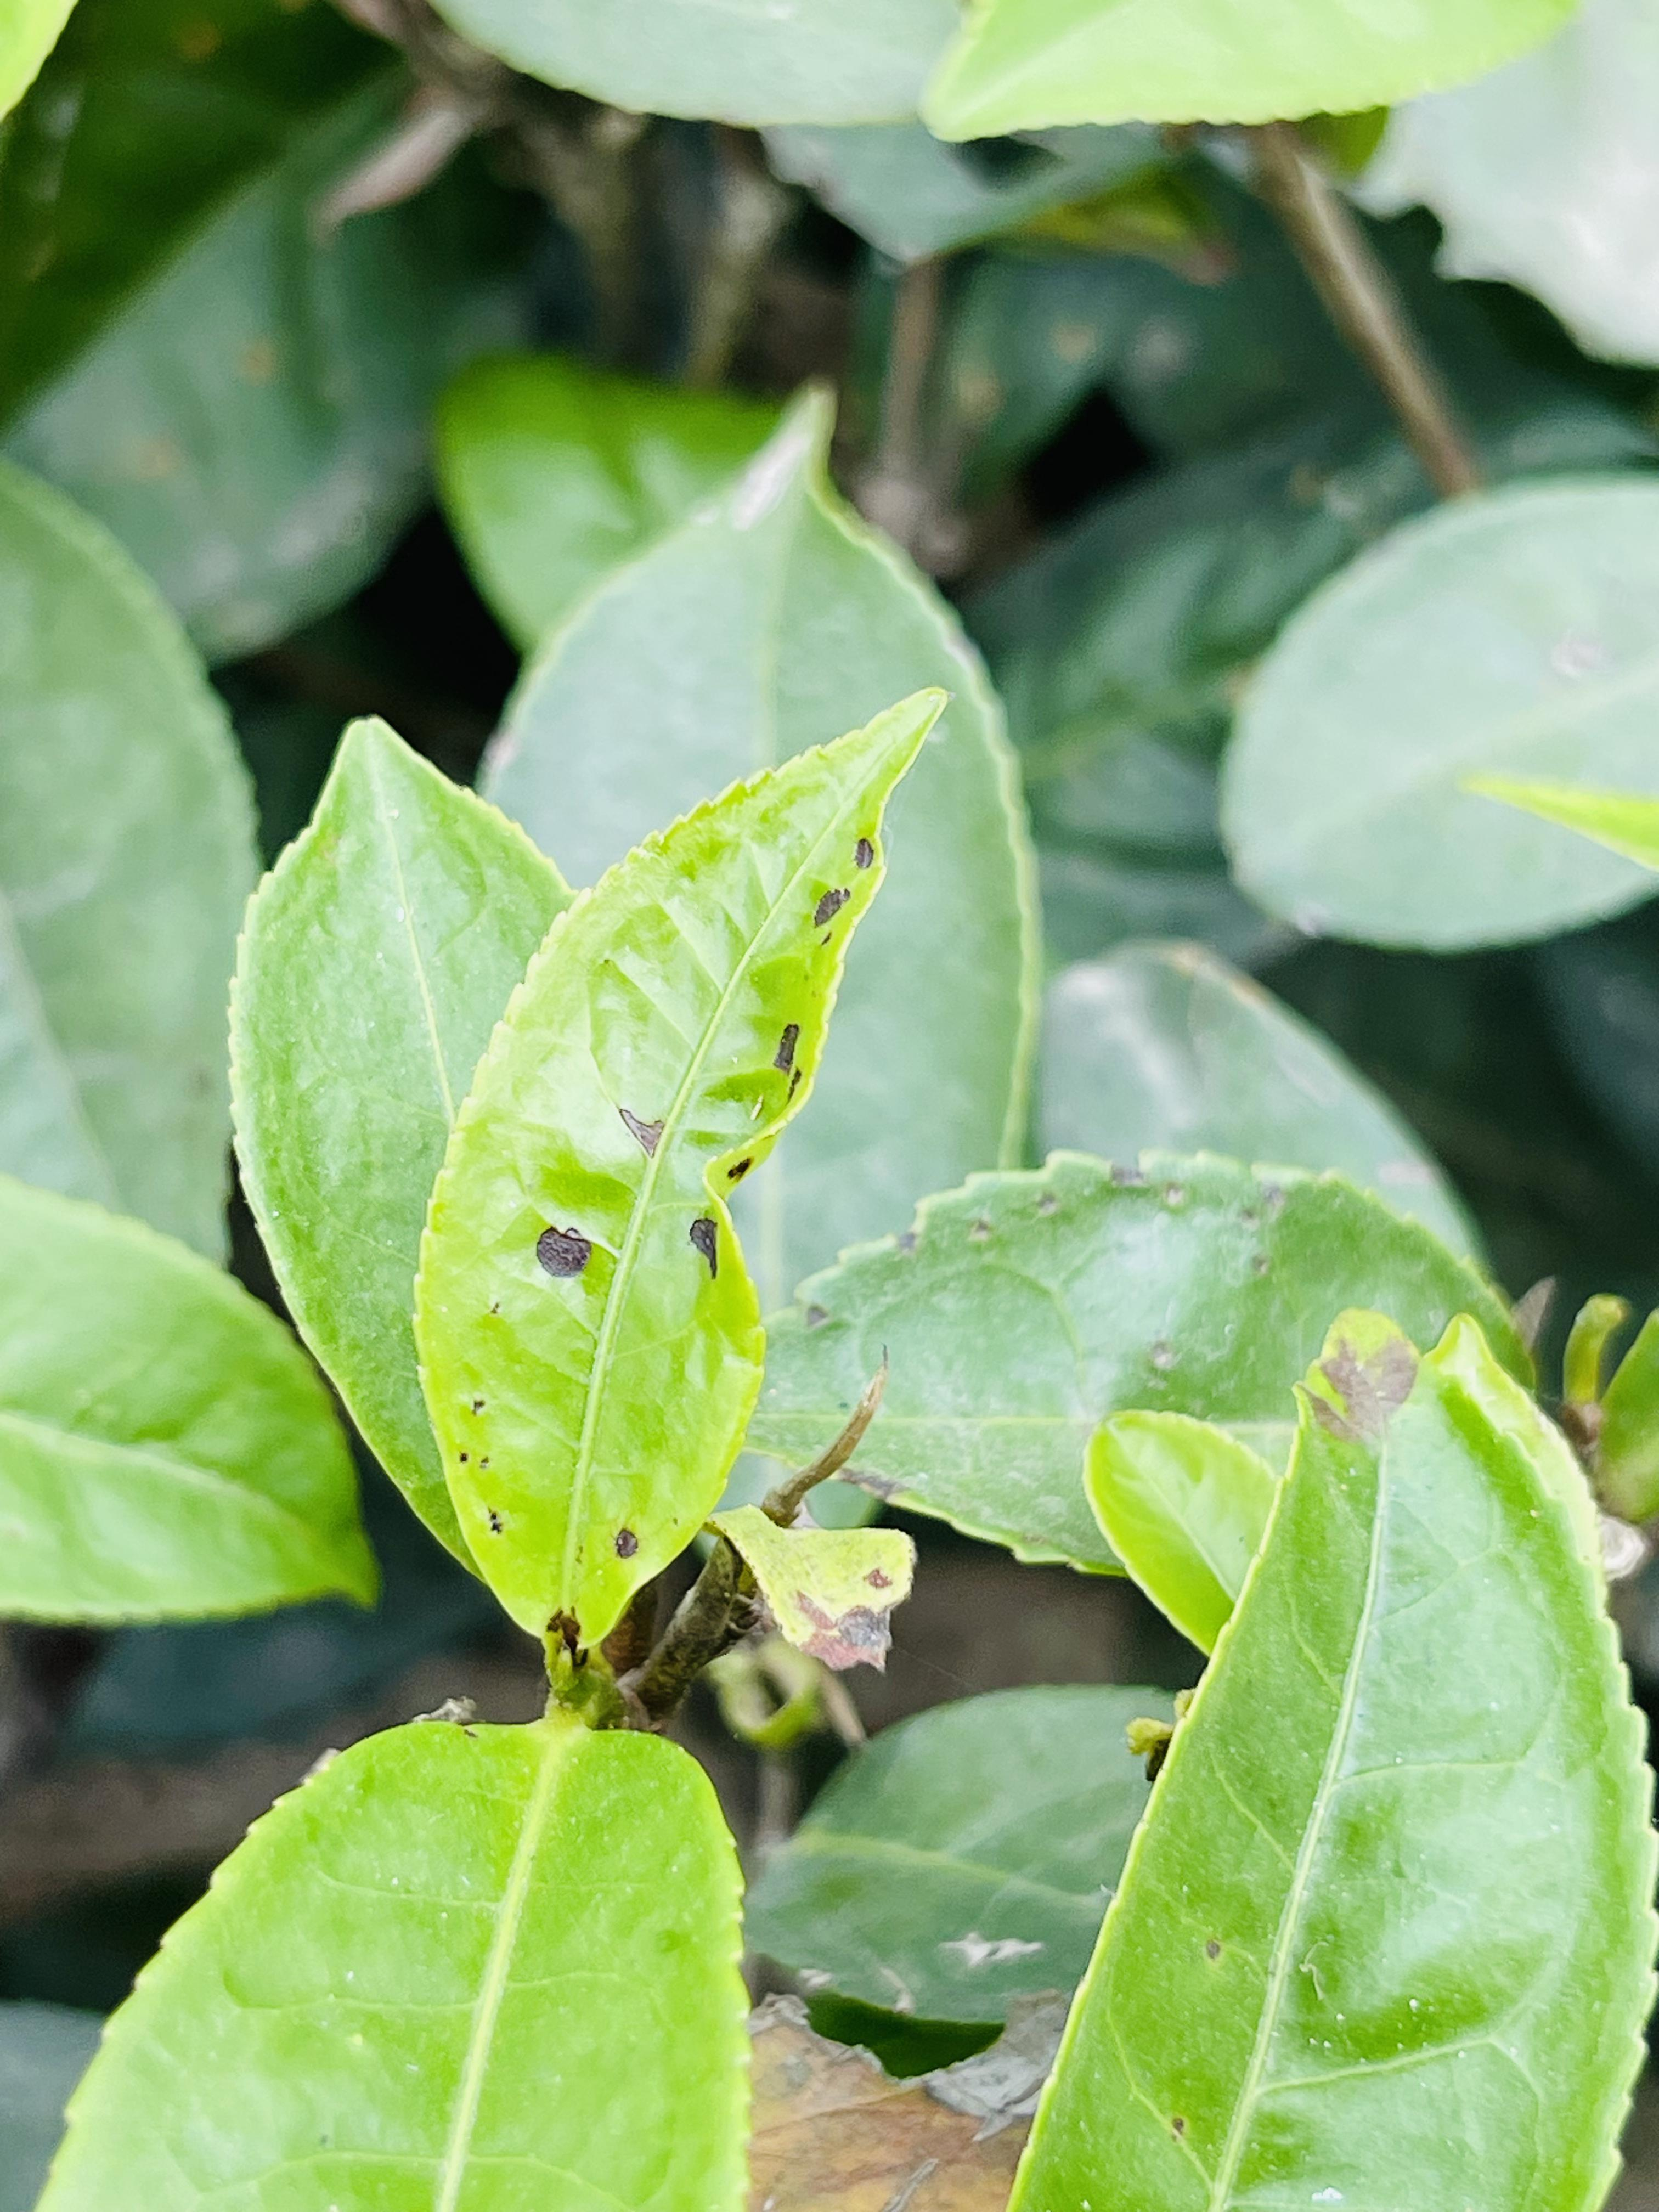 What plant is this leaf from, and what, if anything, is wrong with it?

tea, helopeltis
